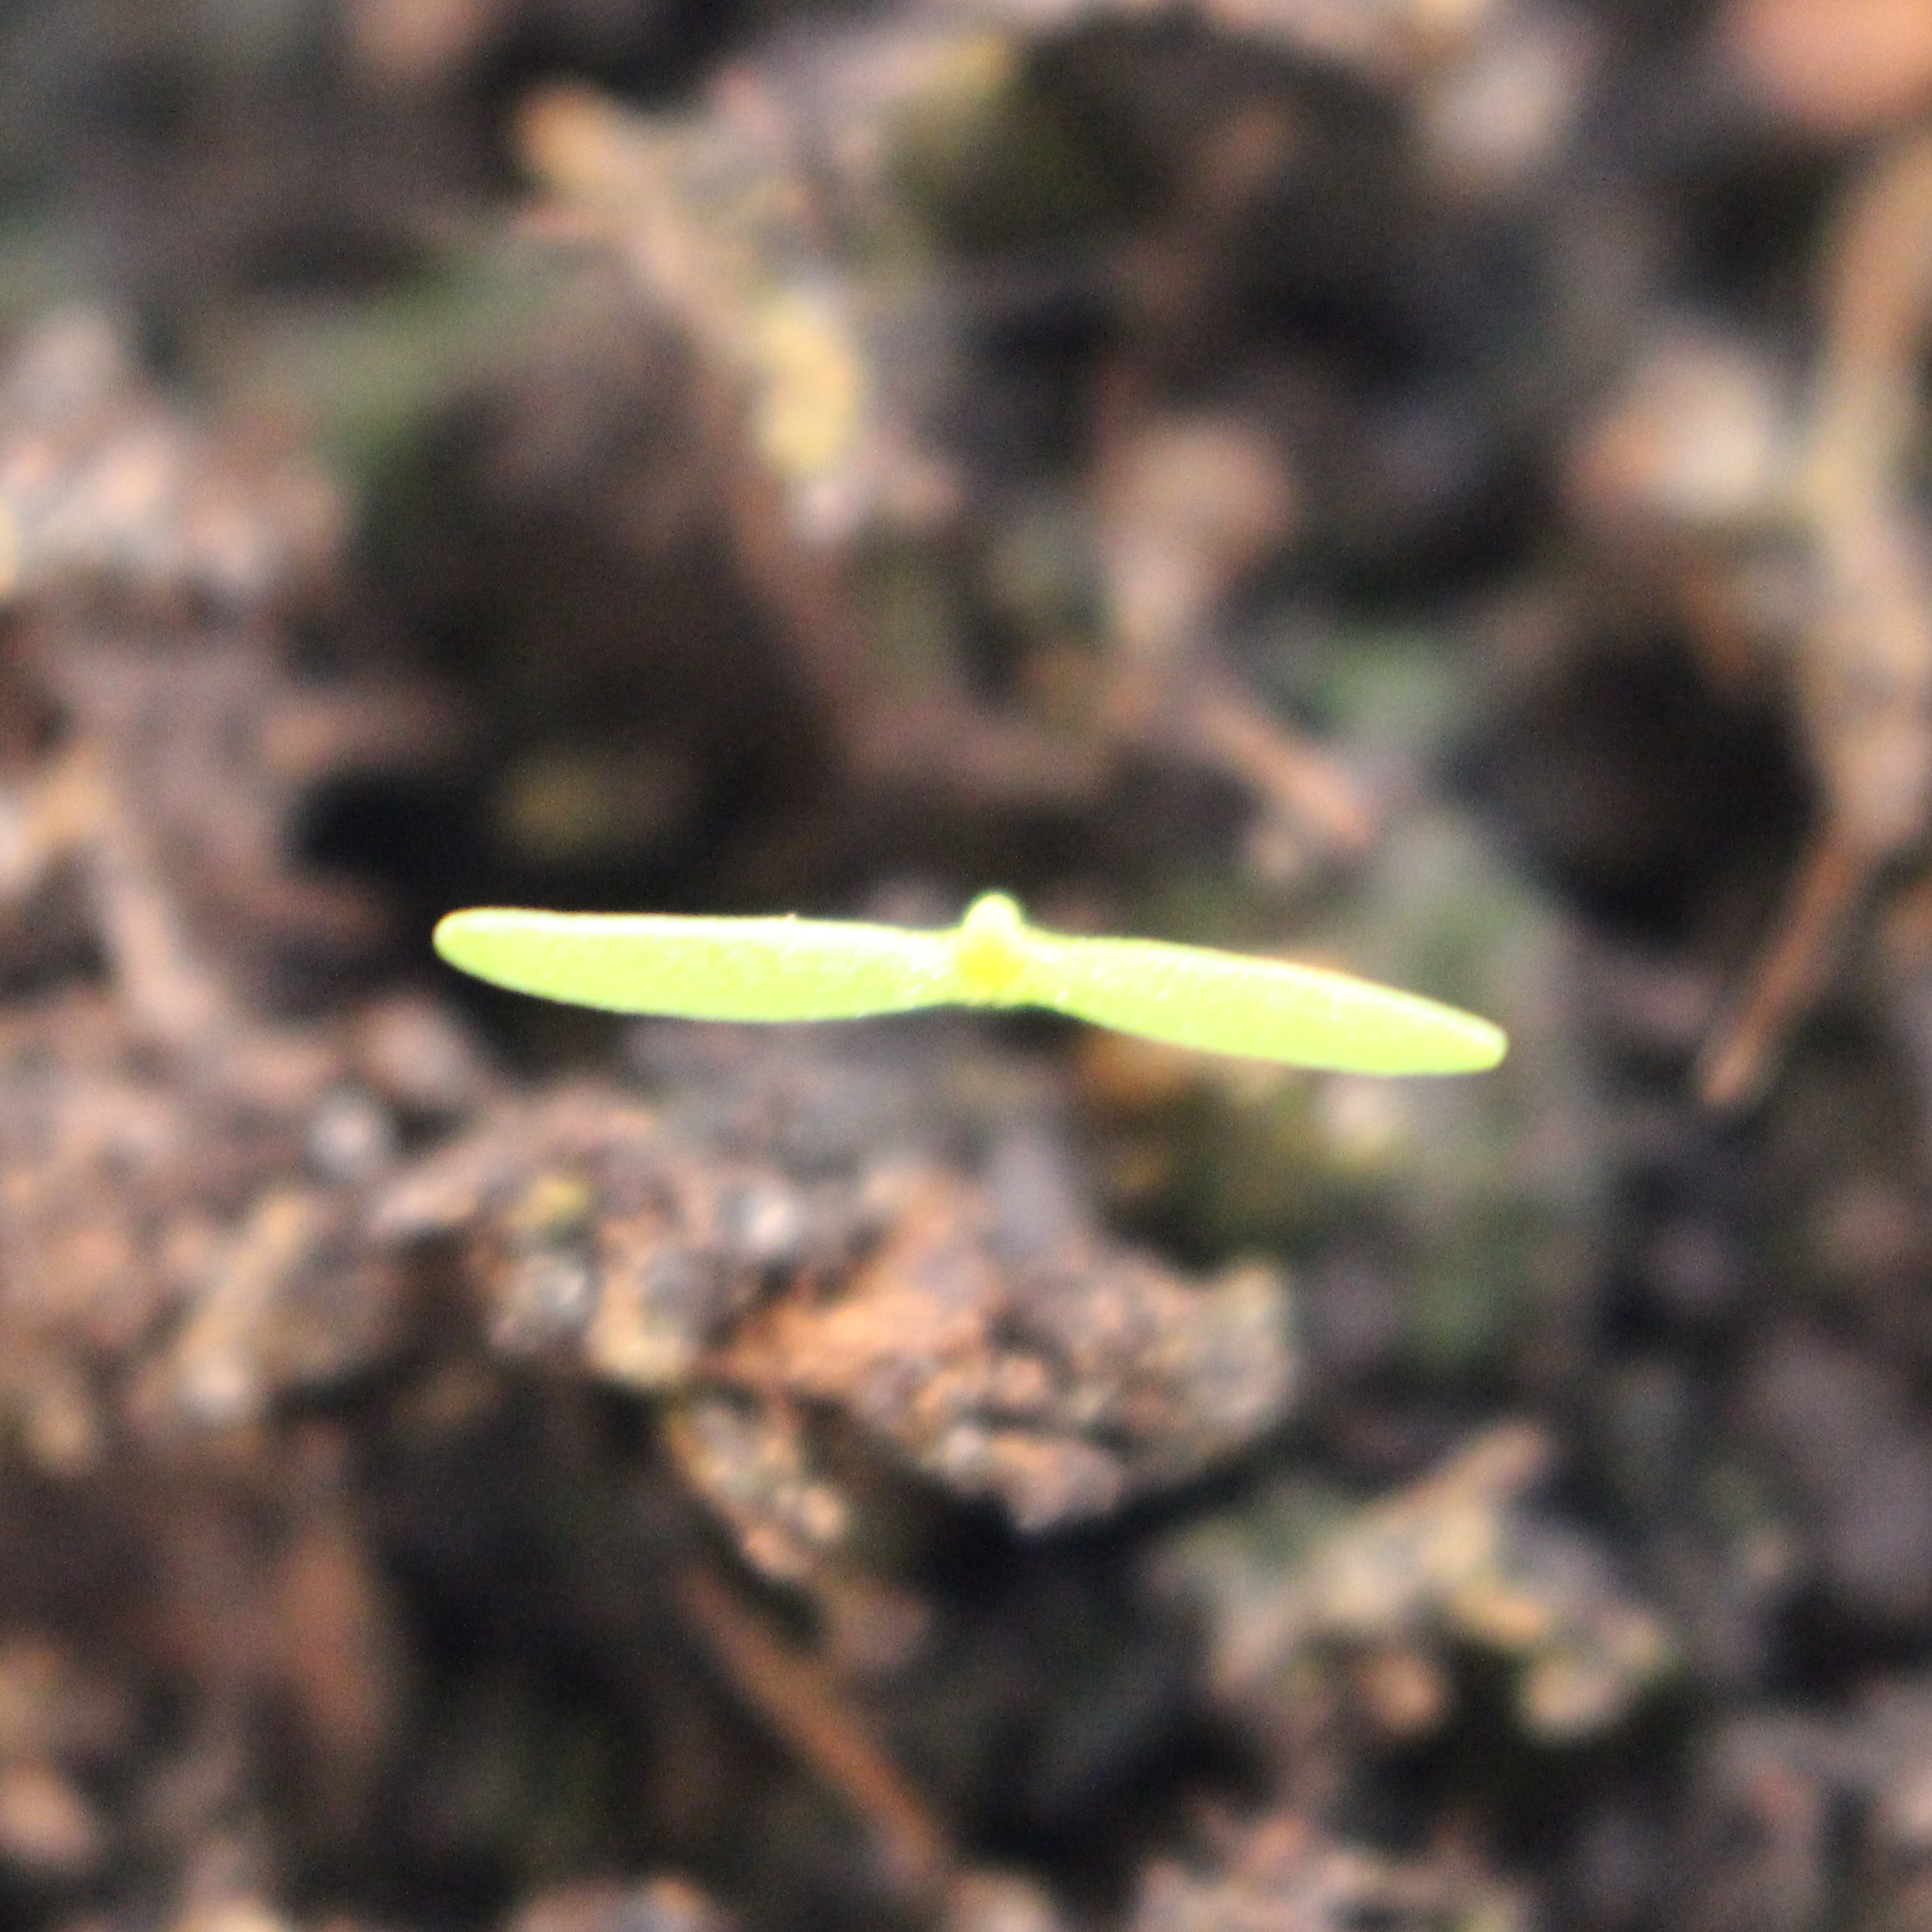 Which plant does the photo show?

Papaver rhoeas
